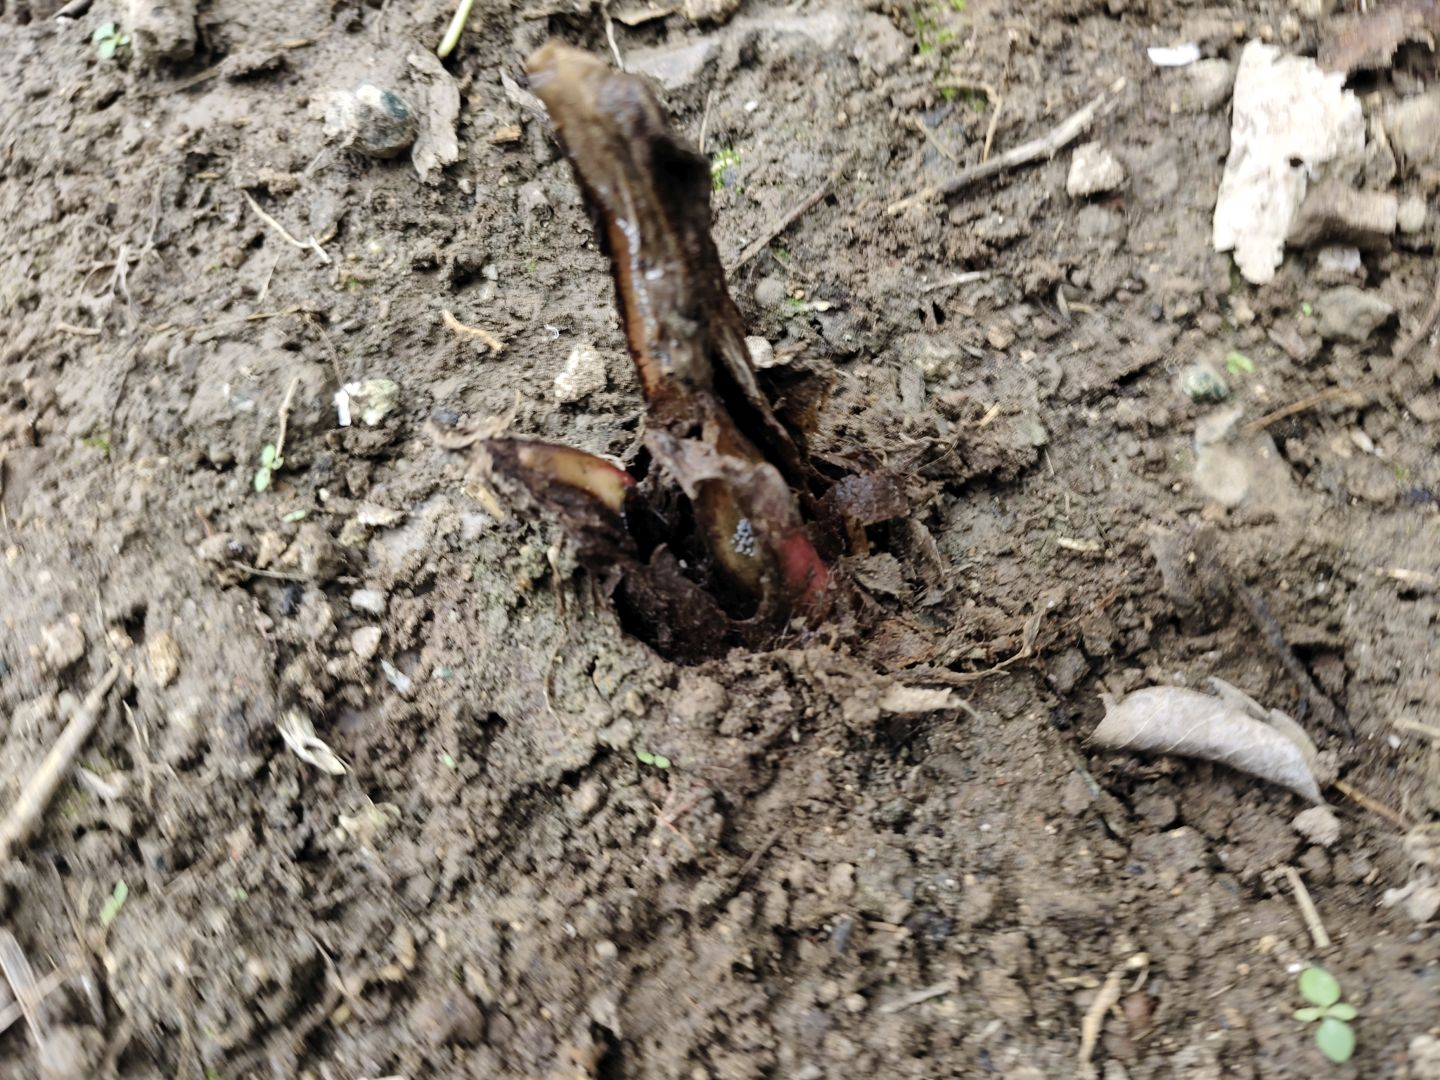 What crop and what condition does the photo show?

taro, root rot
